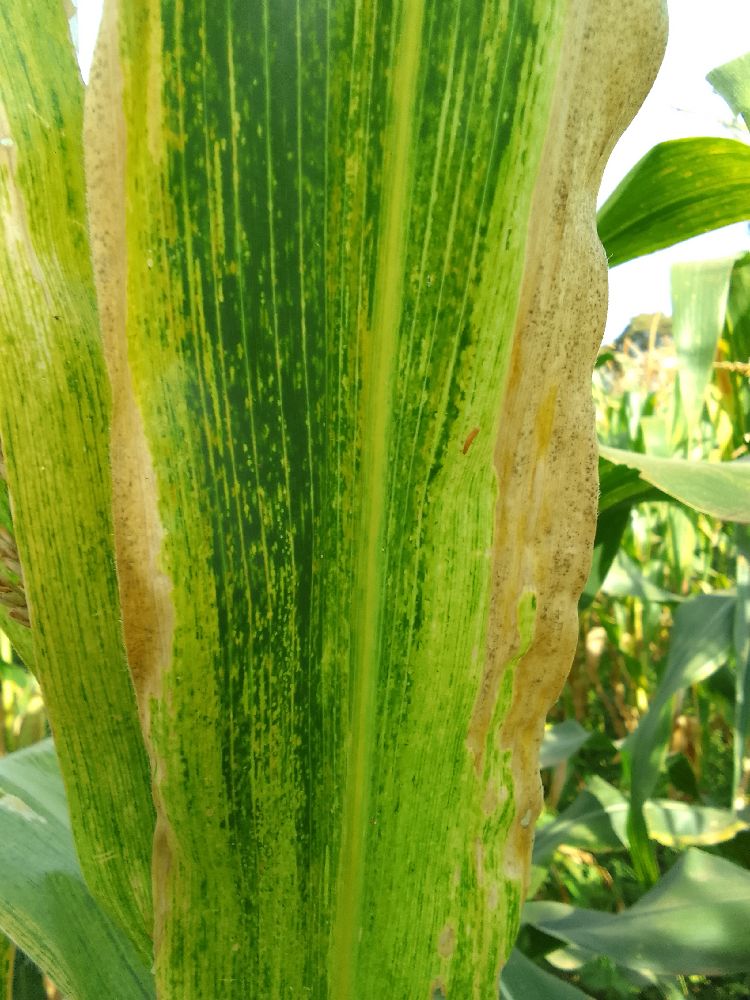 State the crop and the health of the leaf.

maize, maize lethal necrosis
